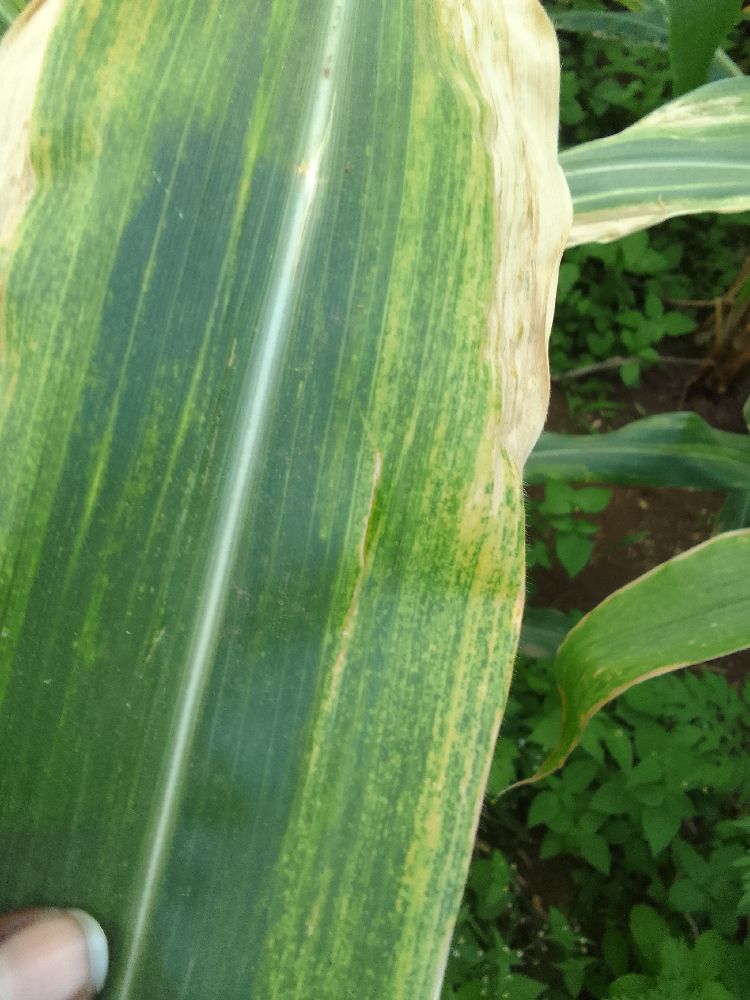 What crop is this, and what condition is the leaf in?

maize, maize lethal necrosis
